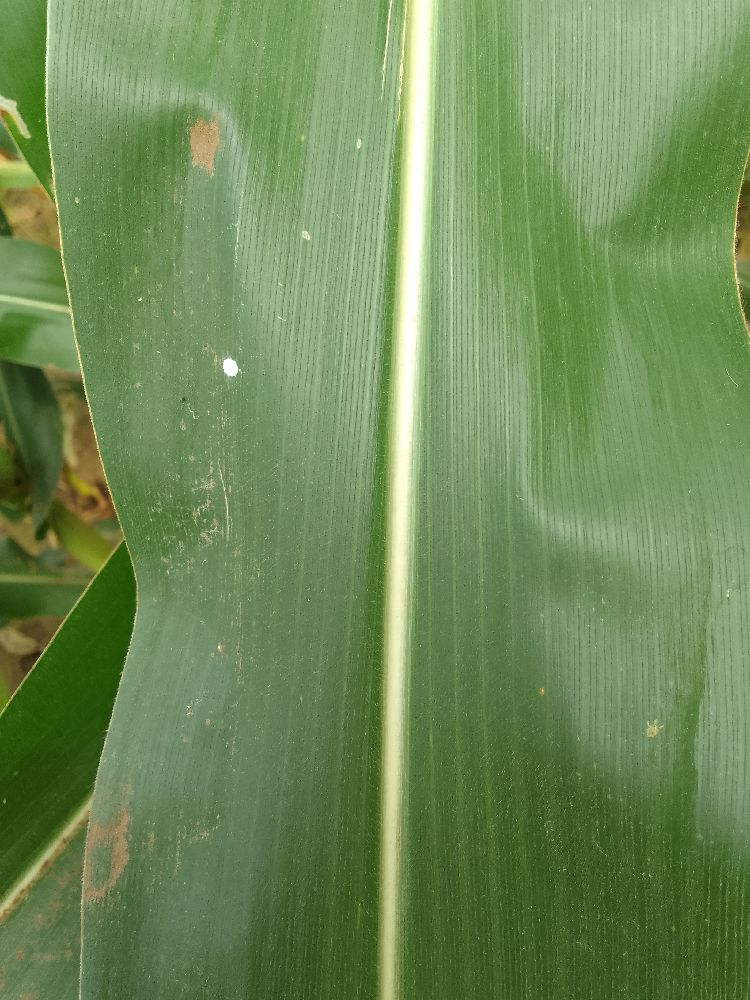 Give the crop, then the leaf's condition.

maize, healthy
